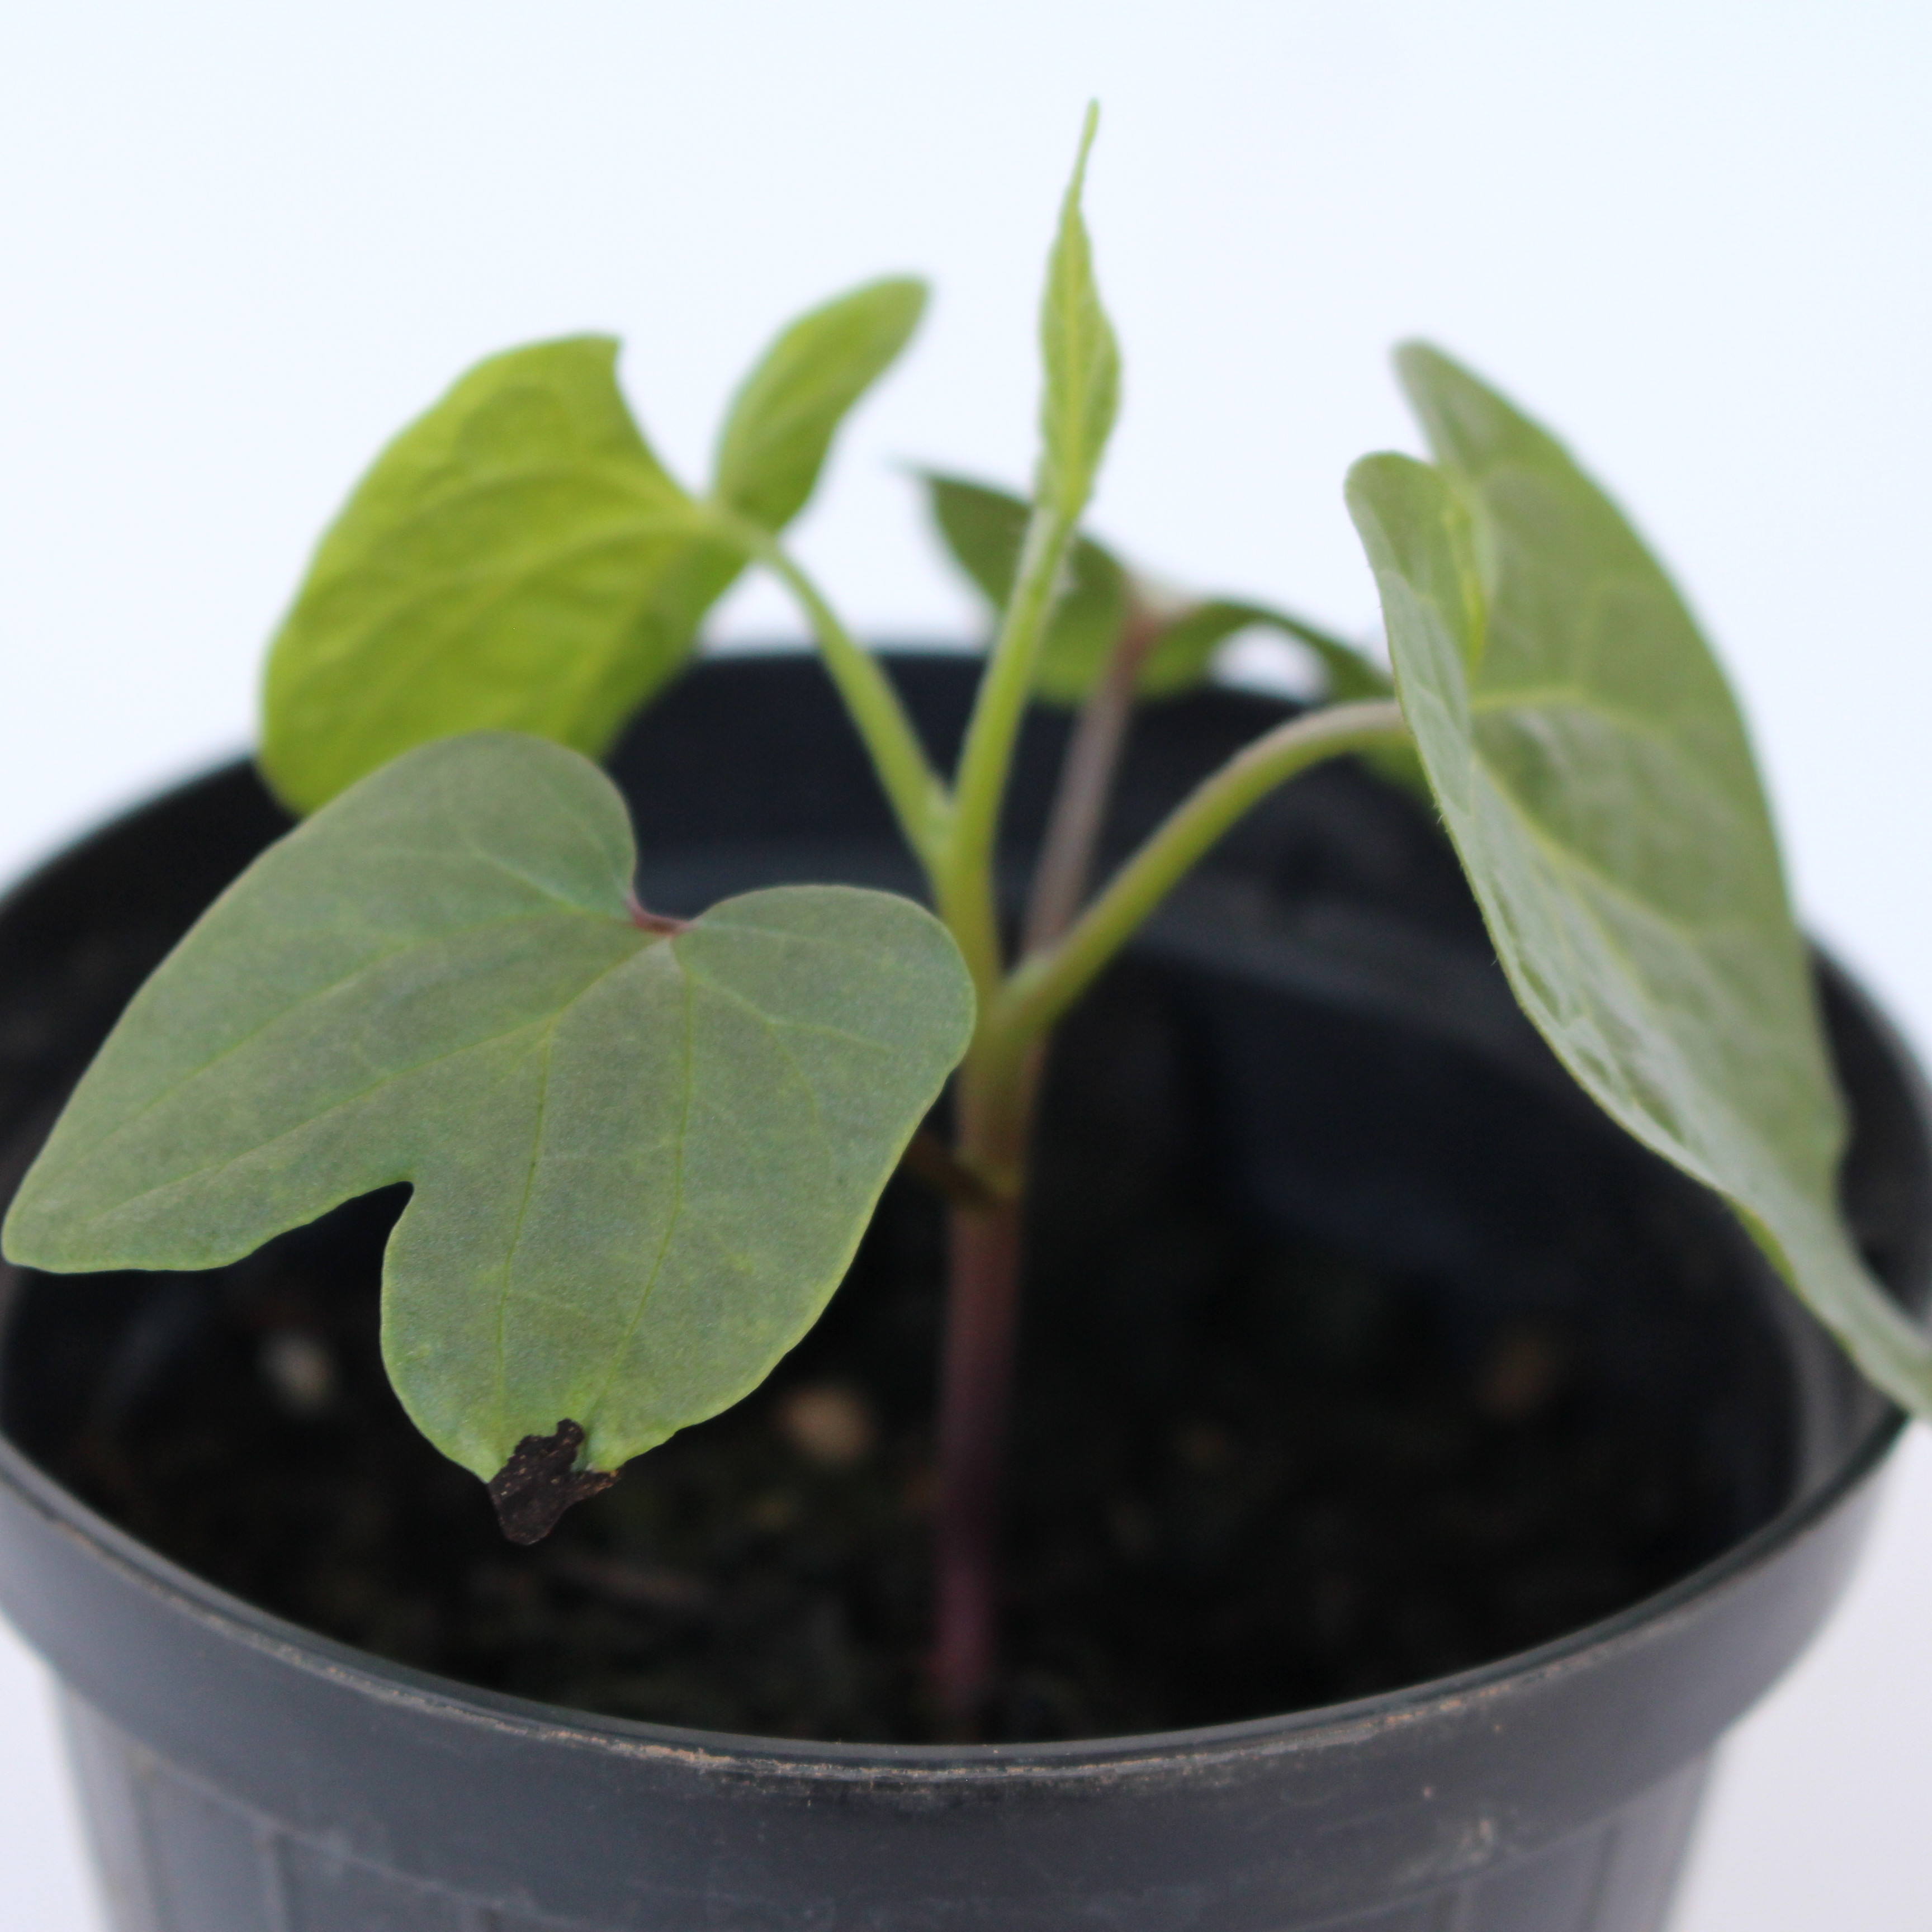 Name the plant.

Convolvulus arvensis
